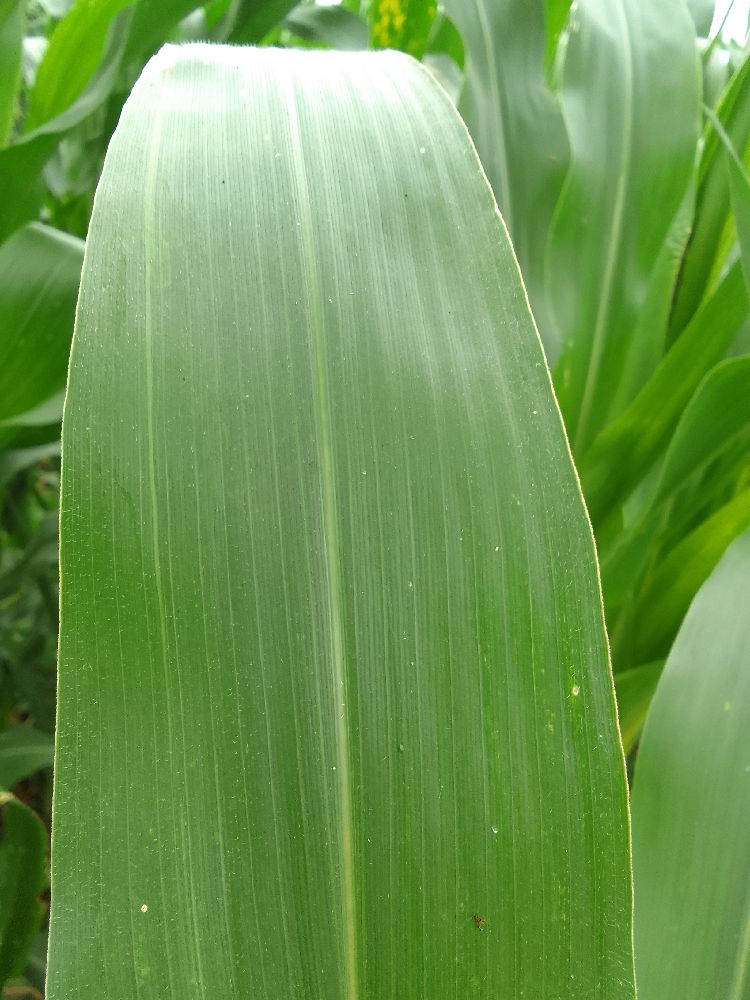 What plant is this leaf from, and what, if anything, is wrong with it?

maize, healthy
